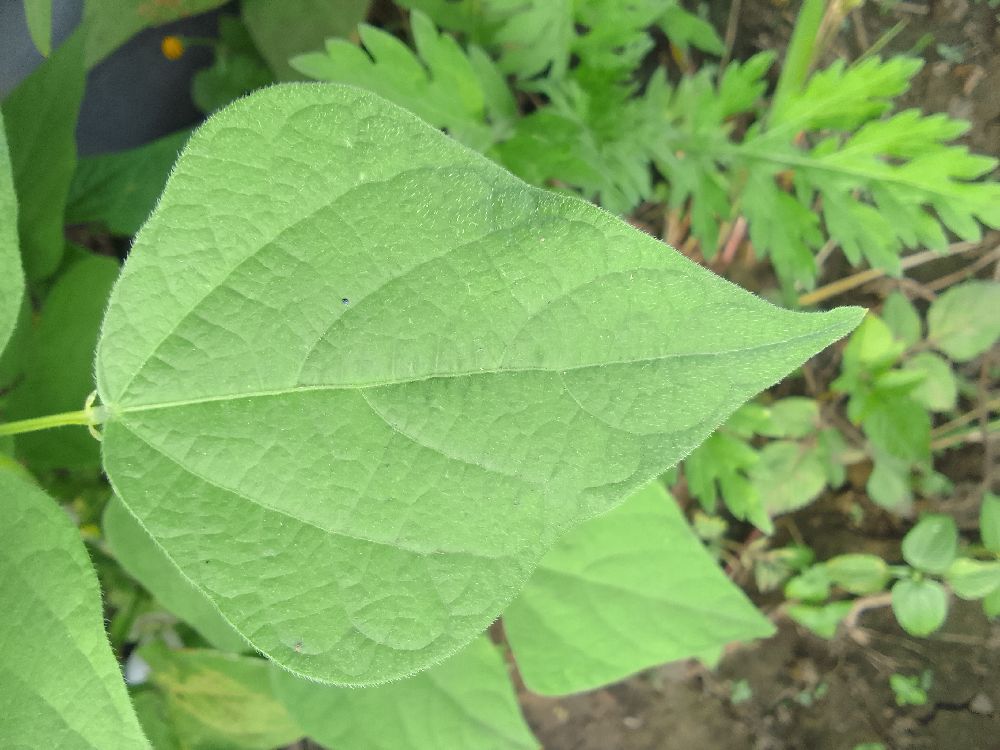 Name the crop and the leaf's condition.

common bean, healthy
